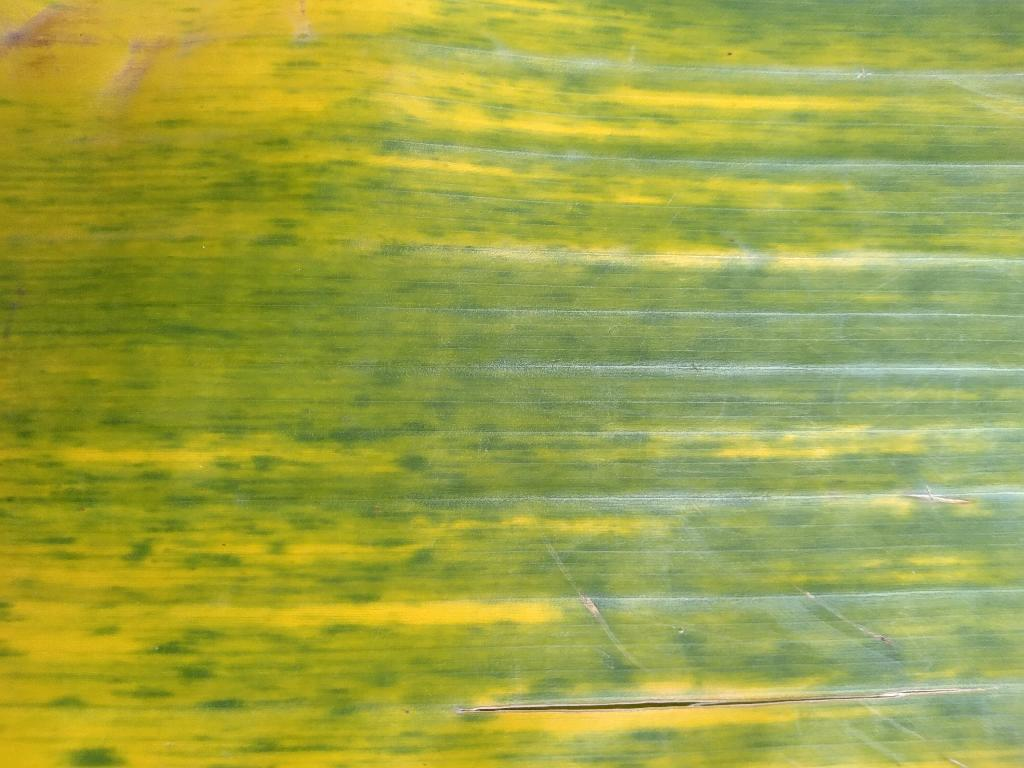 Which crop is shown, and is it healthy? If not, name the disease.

banana, fusarium wilt race 1
